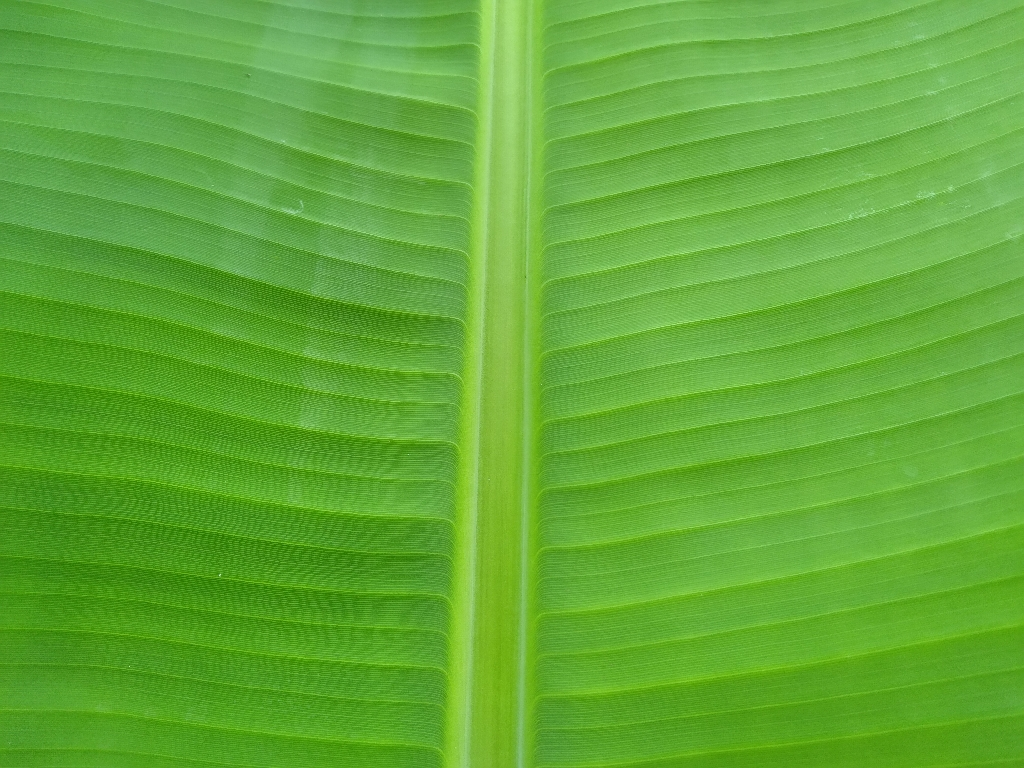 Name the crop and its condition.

banana, healthy
